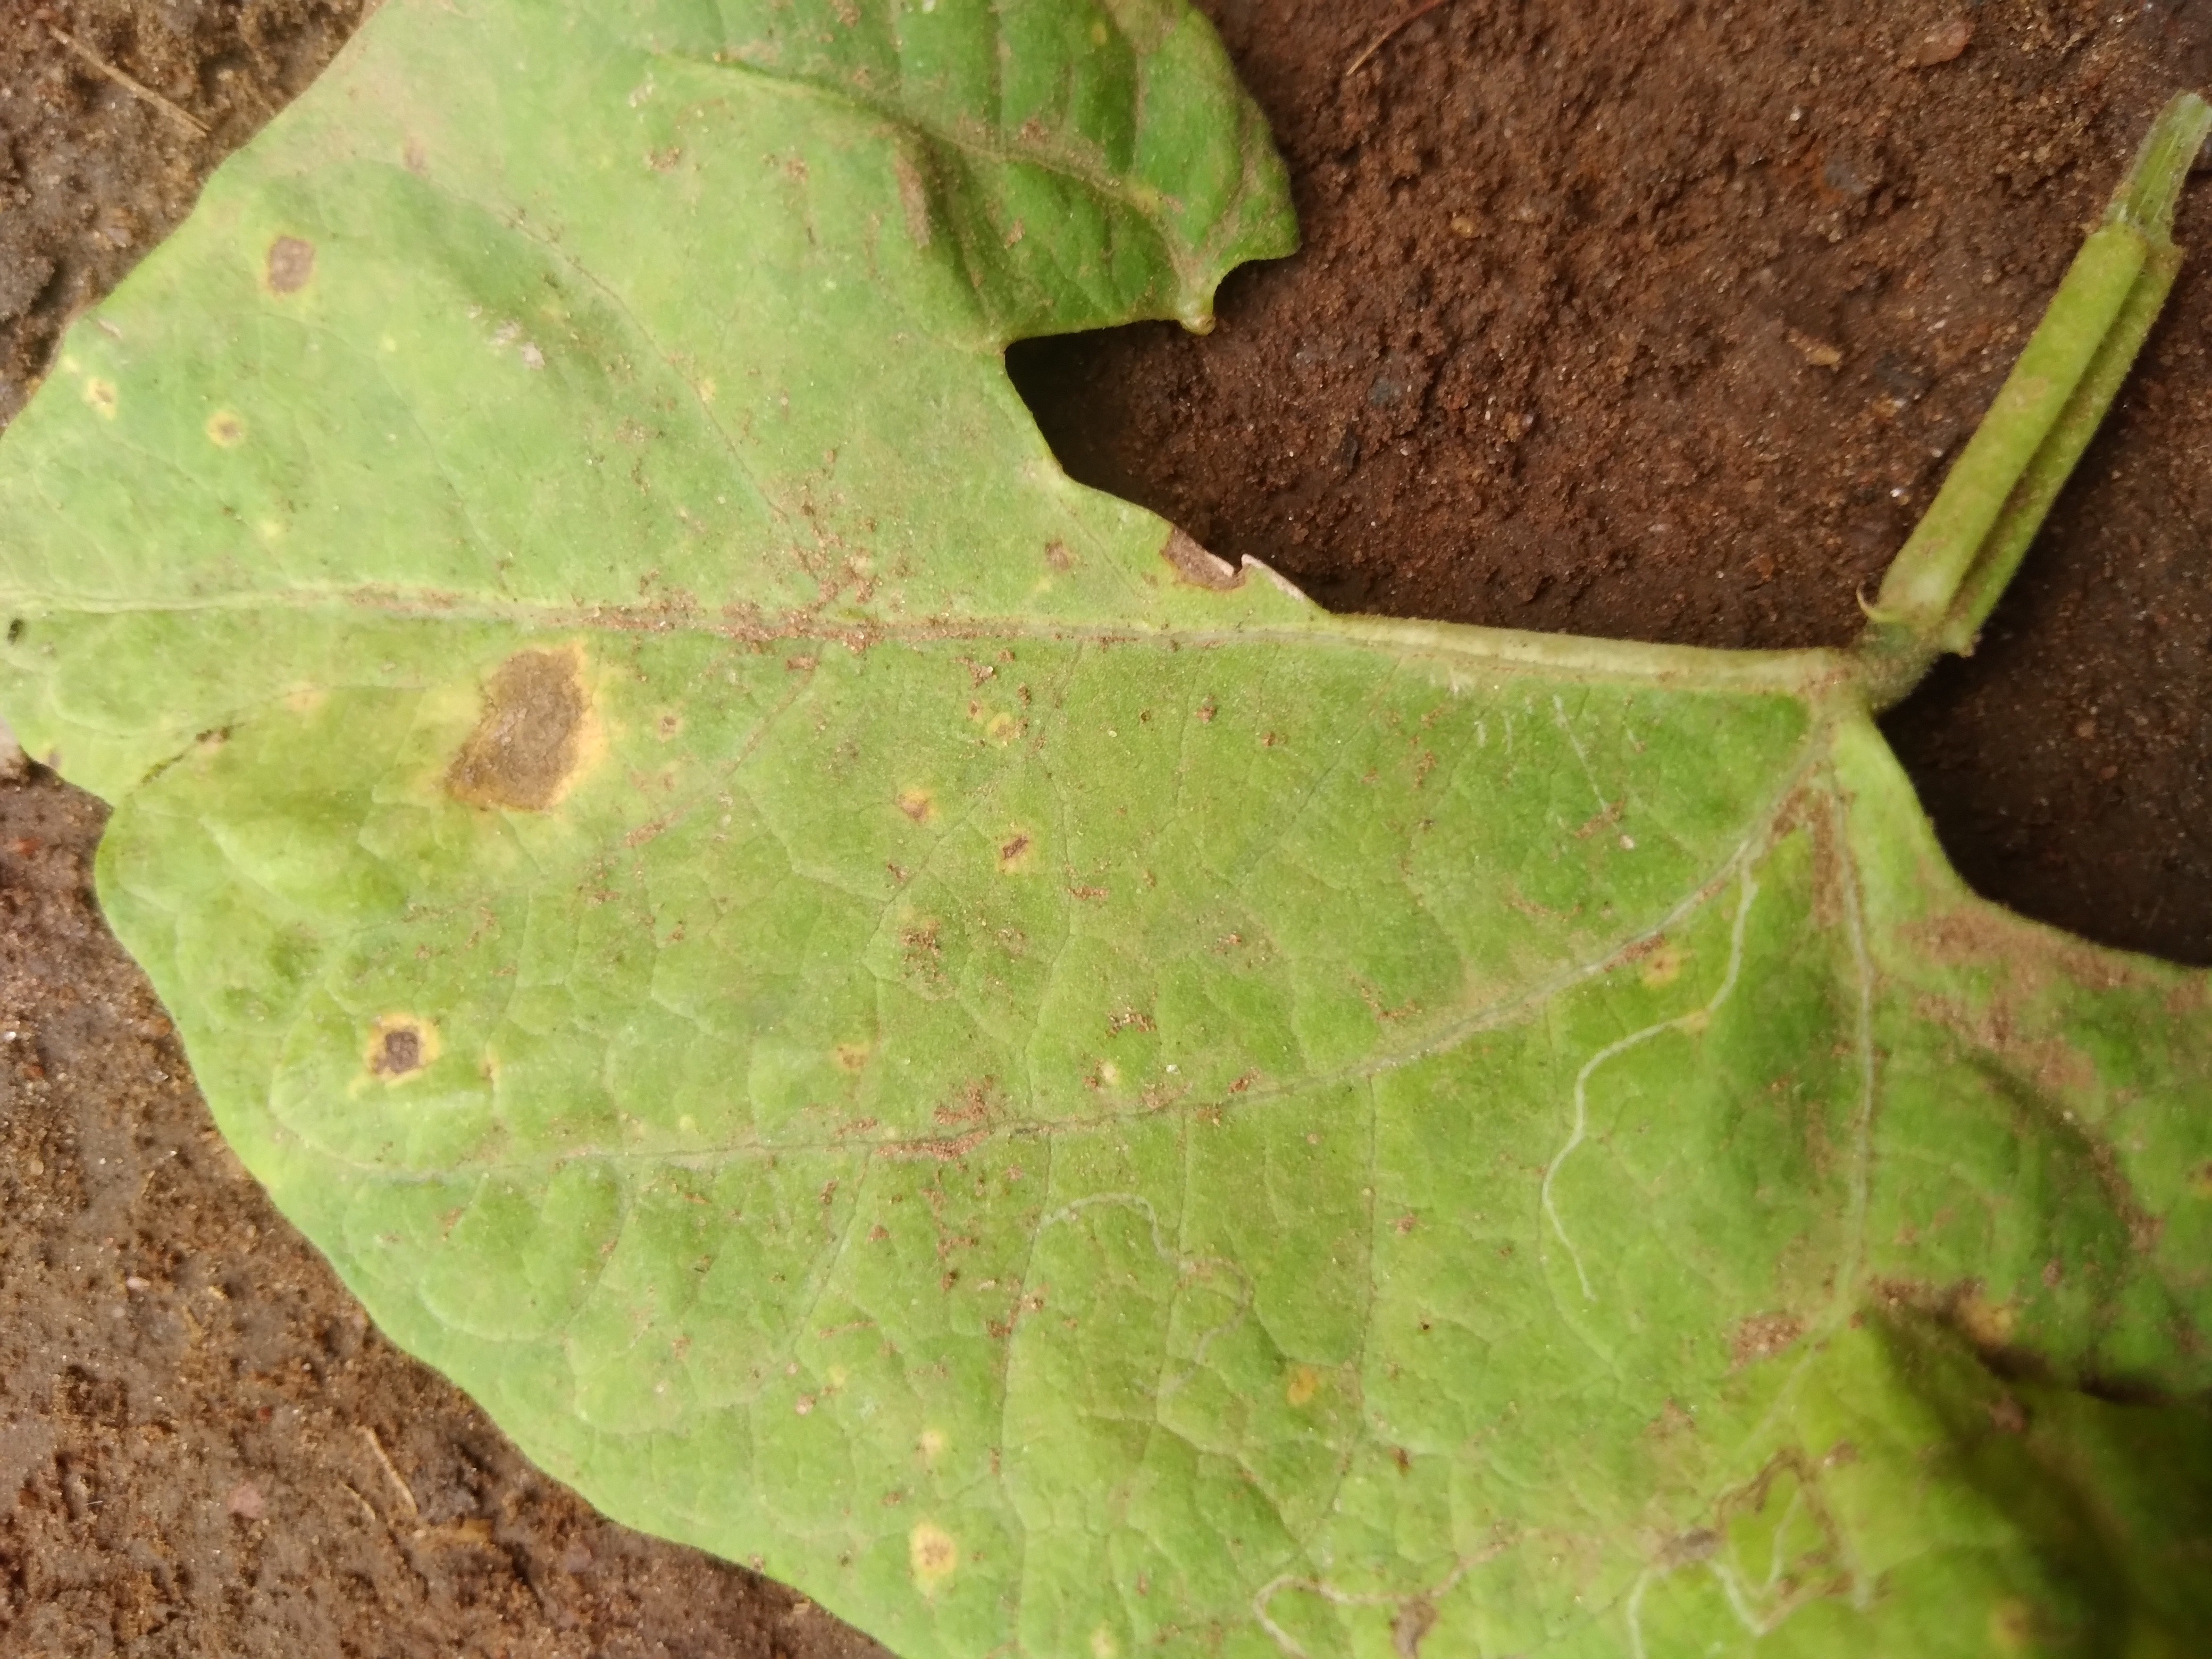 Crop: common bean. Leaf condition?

rust
